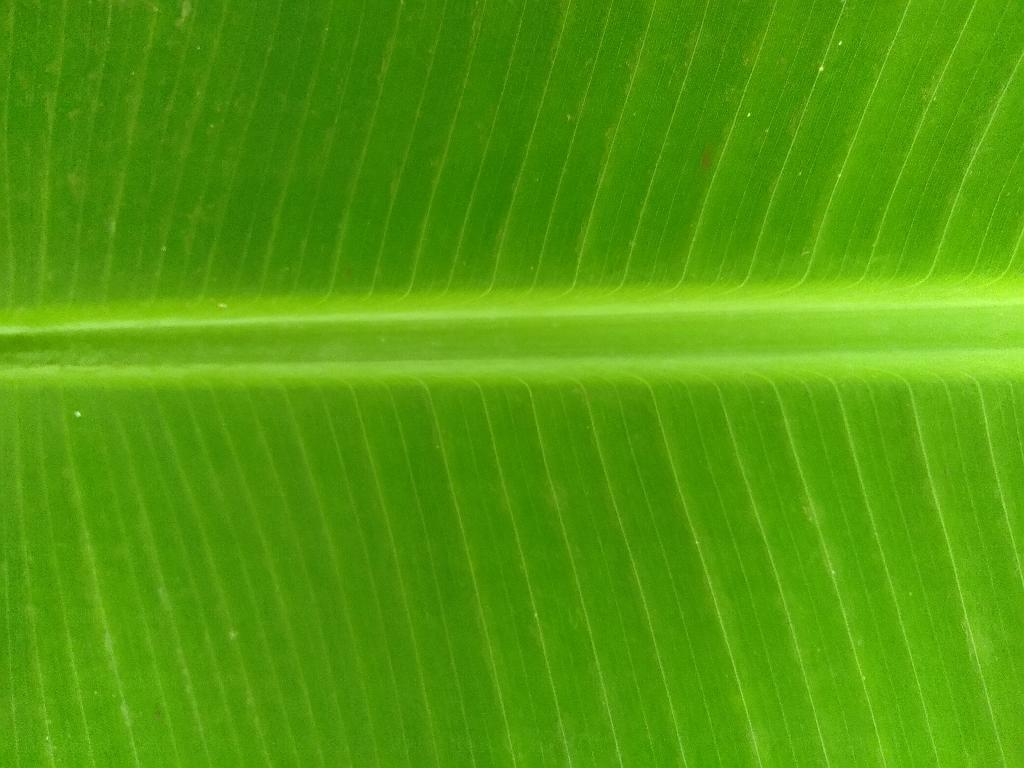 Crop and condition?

banana, healthy
